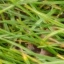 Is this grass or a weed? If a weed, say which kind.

grass
